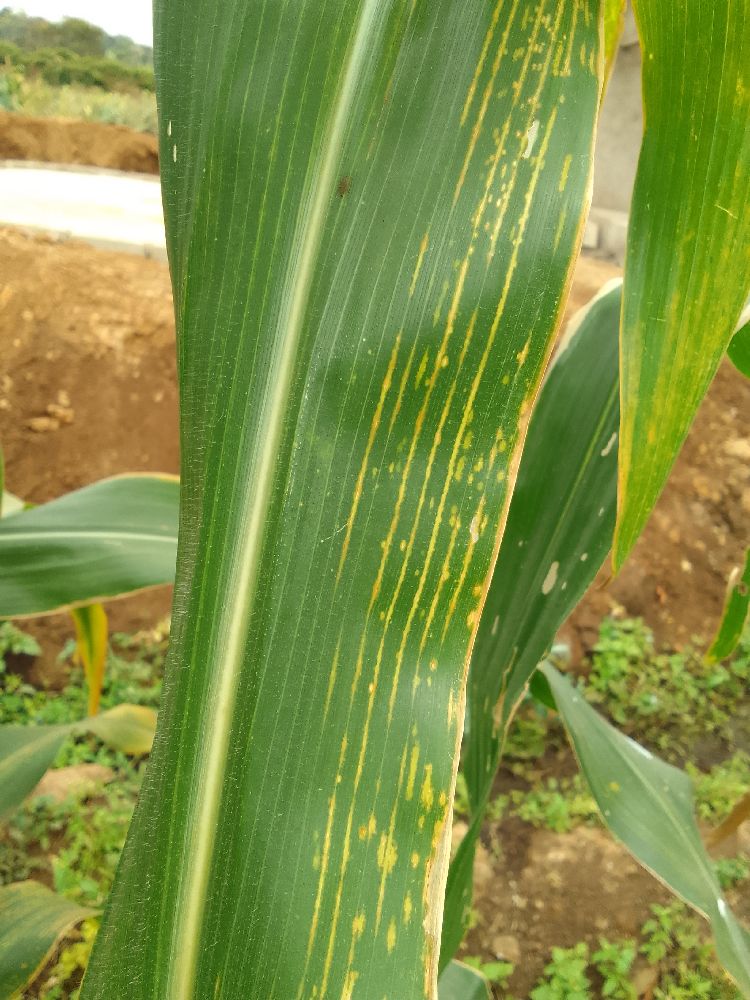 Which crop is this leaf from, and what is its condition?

maize, maize lethal necrosis
